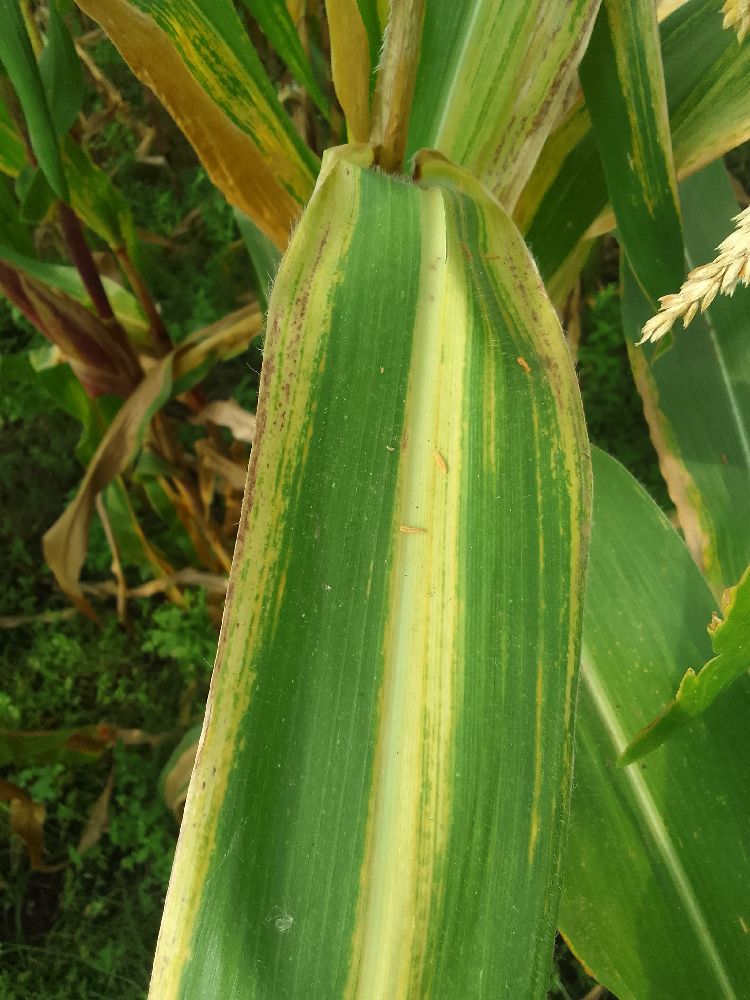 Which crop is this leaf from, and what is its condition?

maize, maize lethal necrosis
